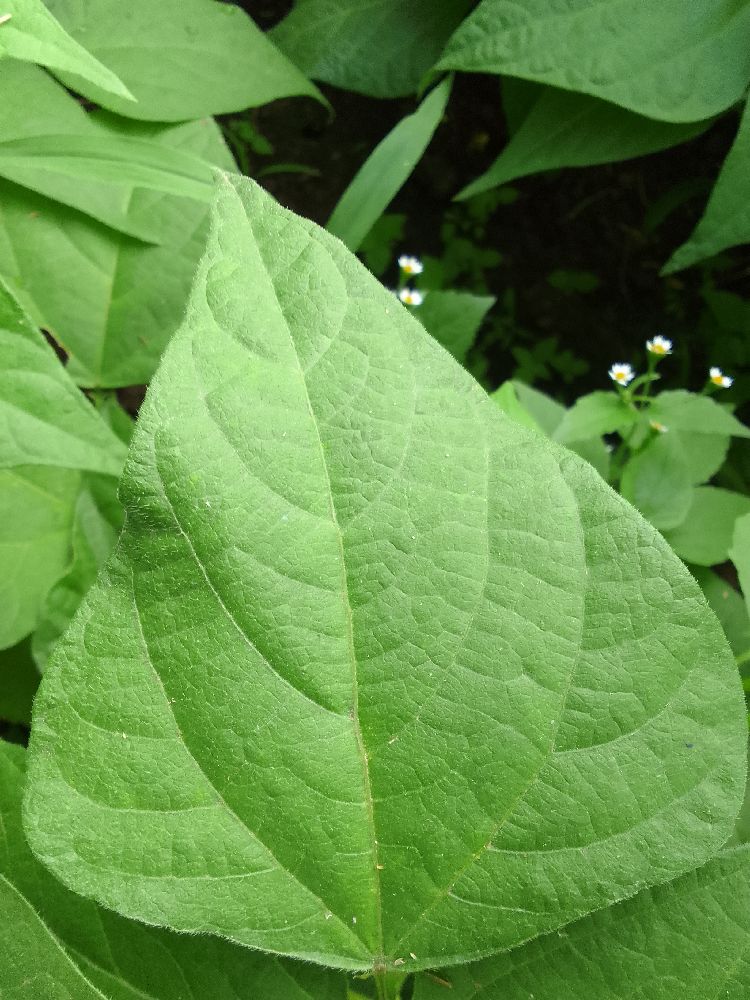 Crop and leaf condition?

common bean, healthy
